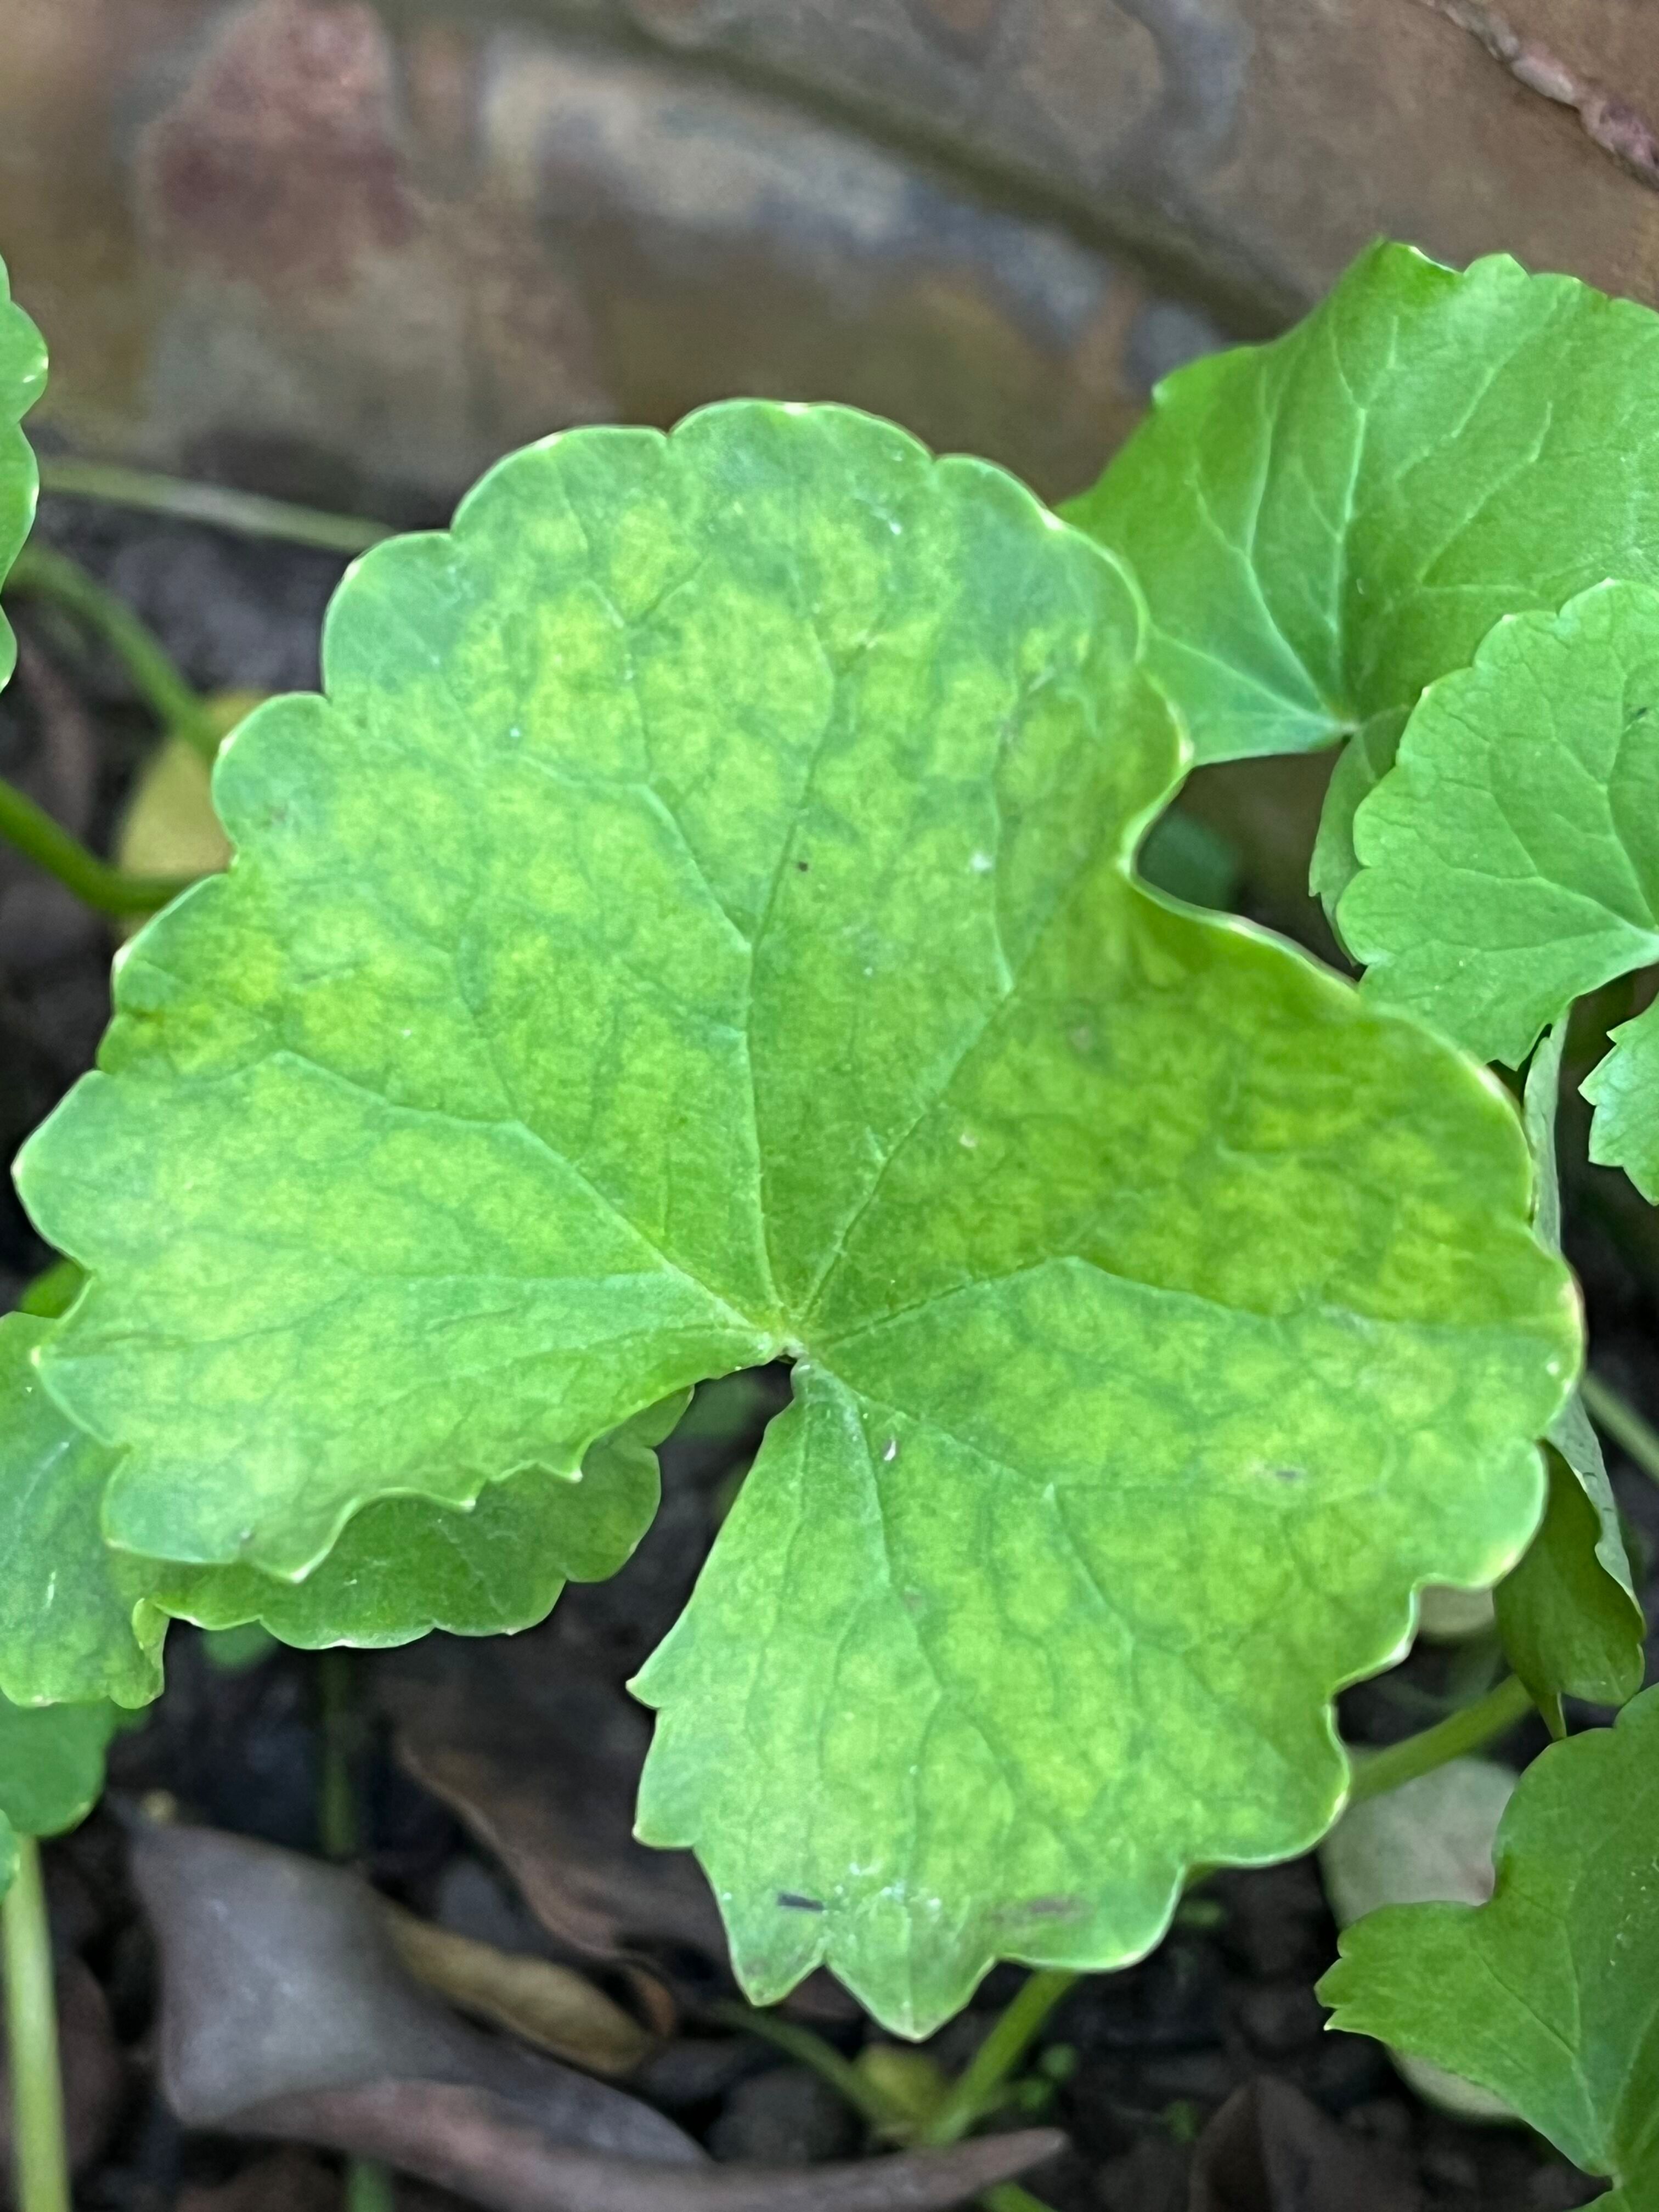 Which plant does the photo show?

thankuni
